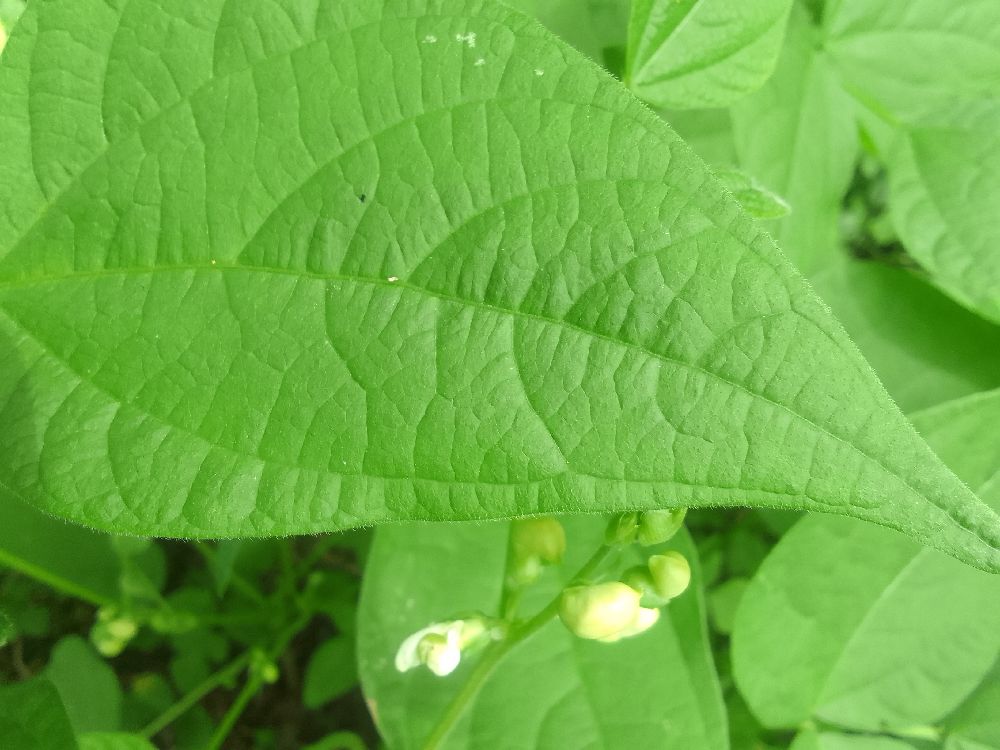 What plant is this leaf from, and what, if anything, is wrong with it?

common bean, healthy
